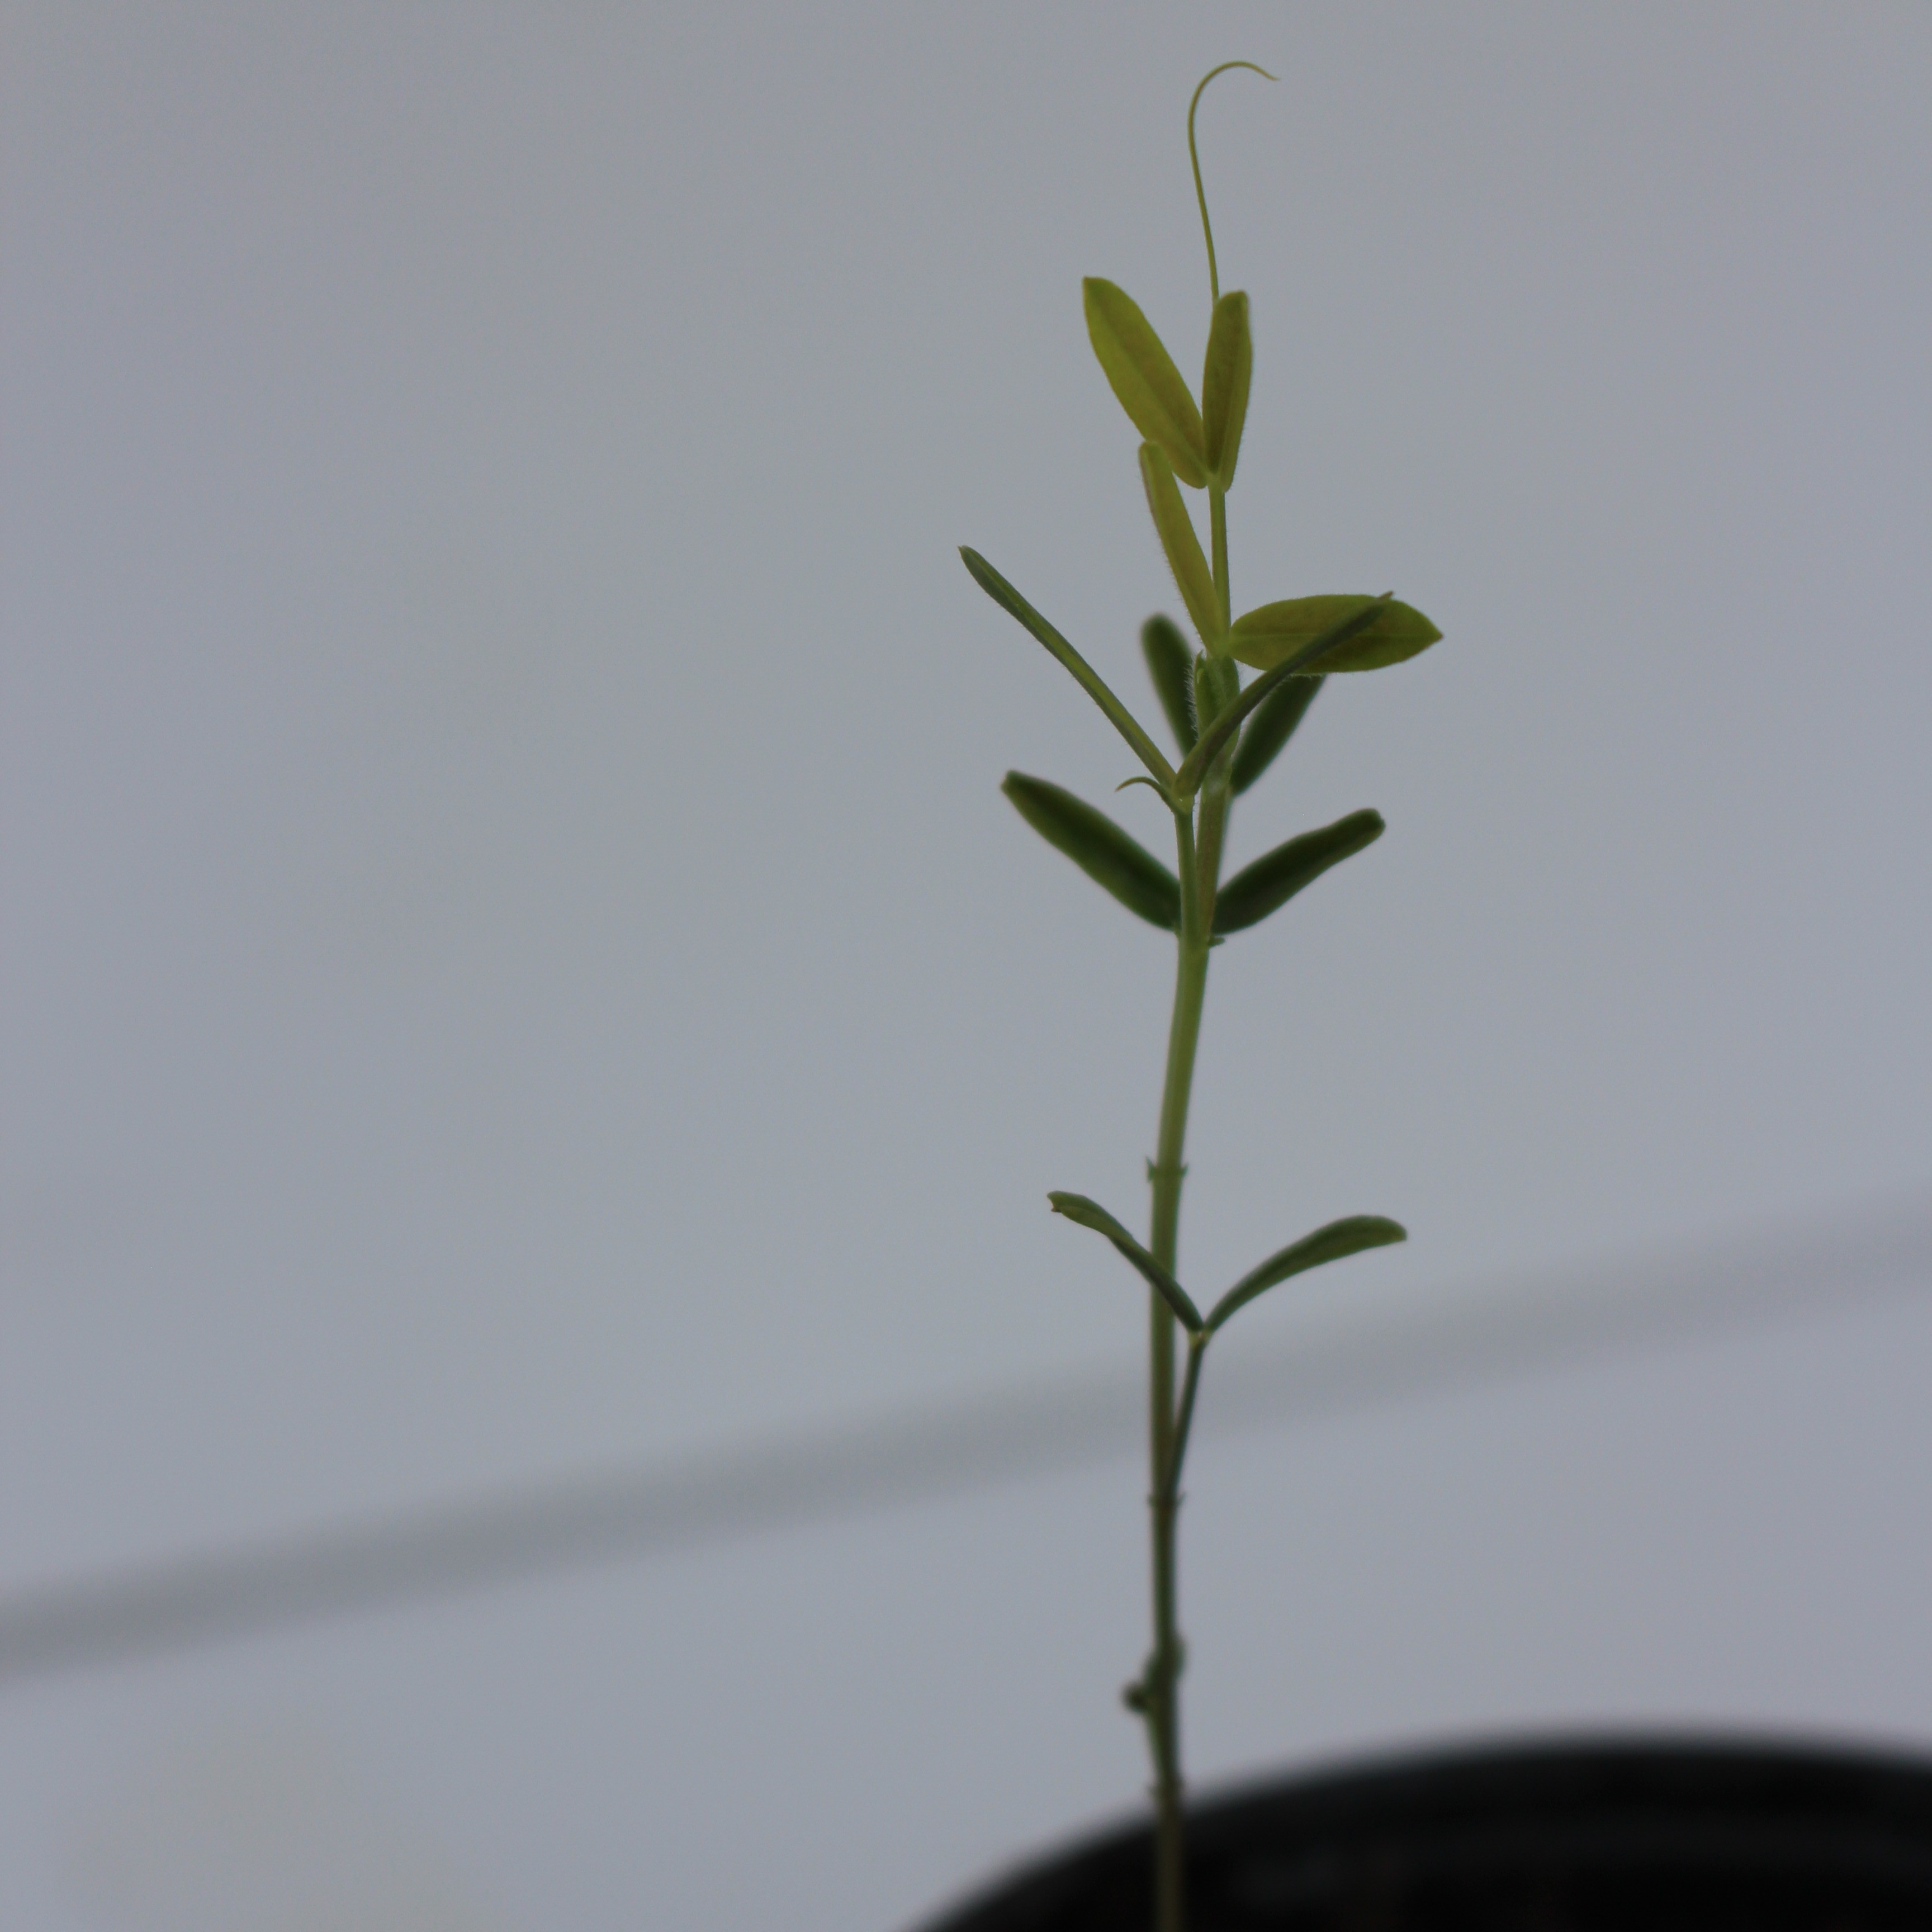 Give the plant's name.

Vicia sativa
